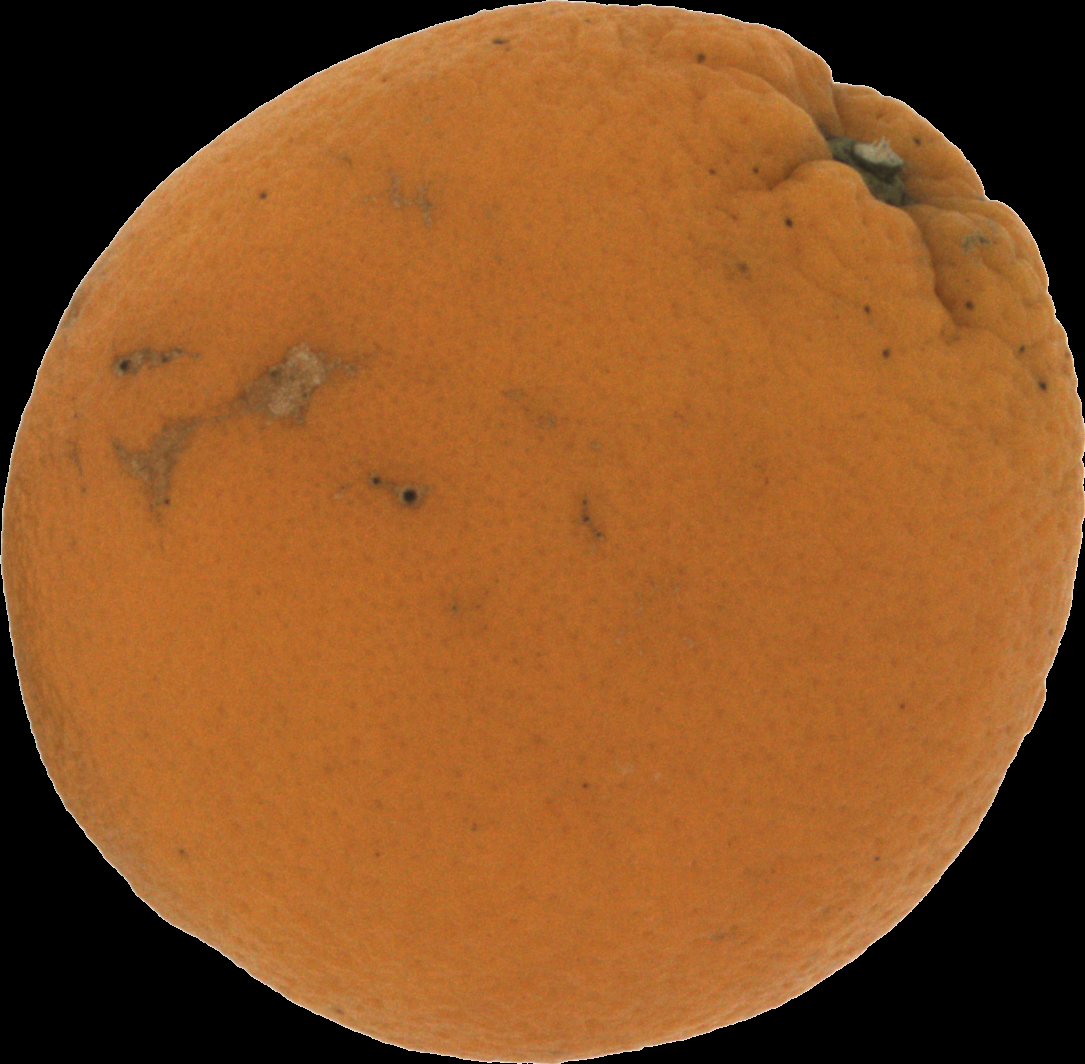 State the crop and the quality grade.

orange, bad
